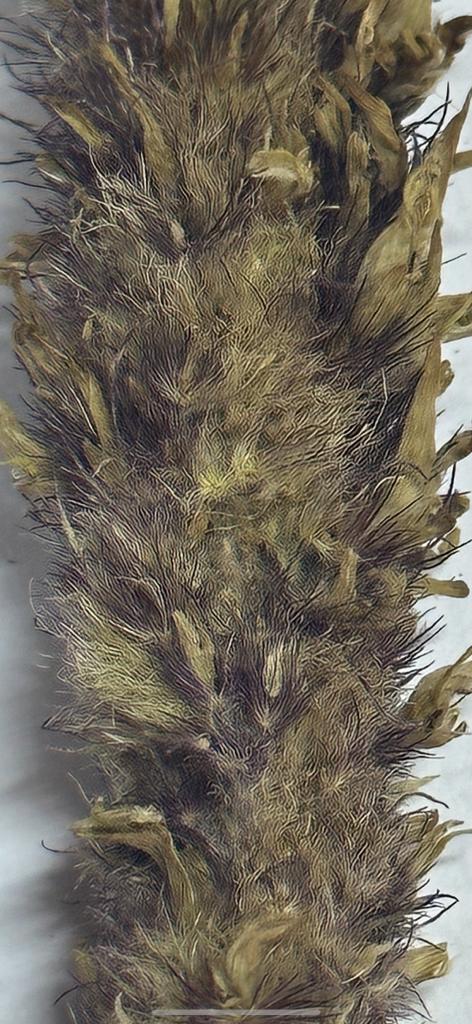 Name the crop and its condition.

pearl millet, sclerospora graminicola
